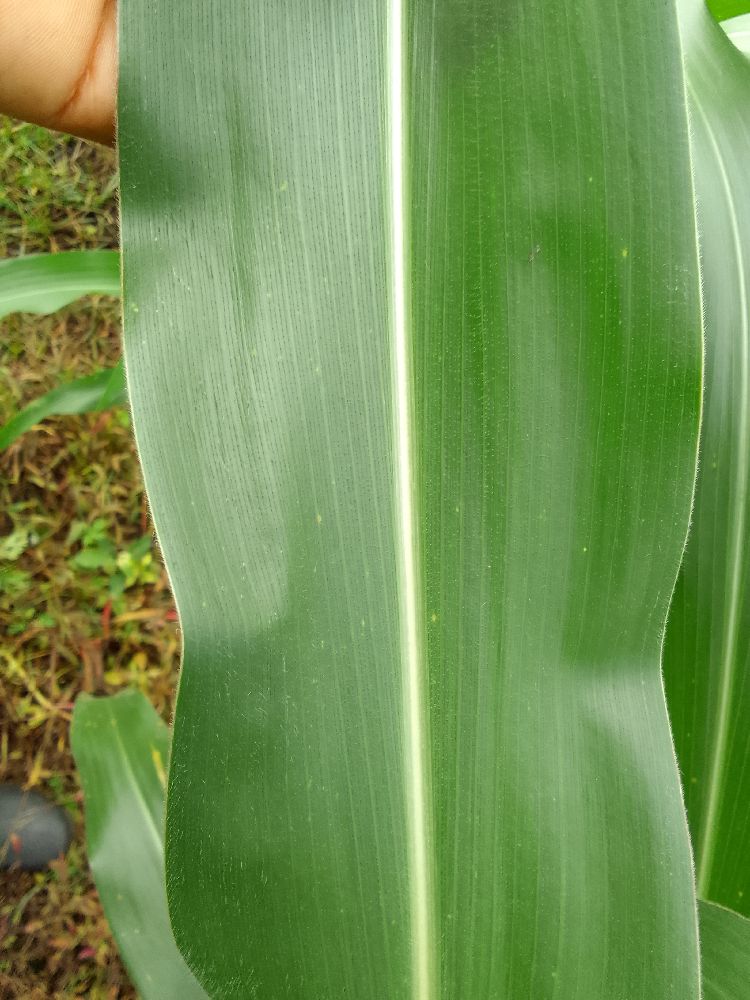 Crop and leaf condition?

maize, healthy
